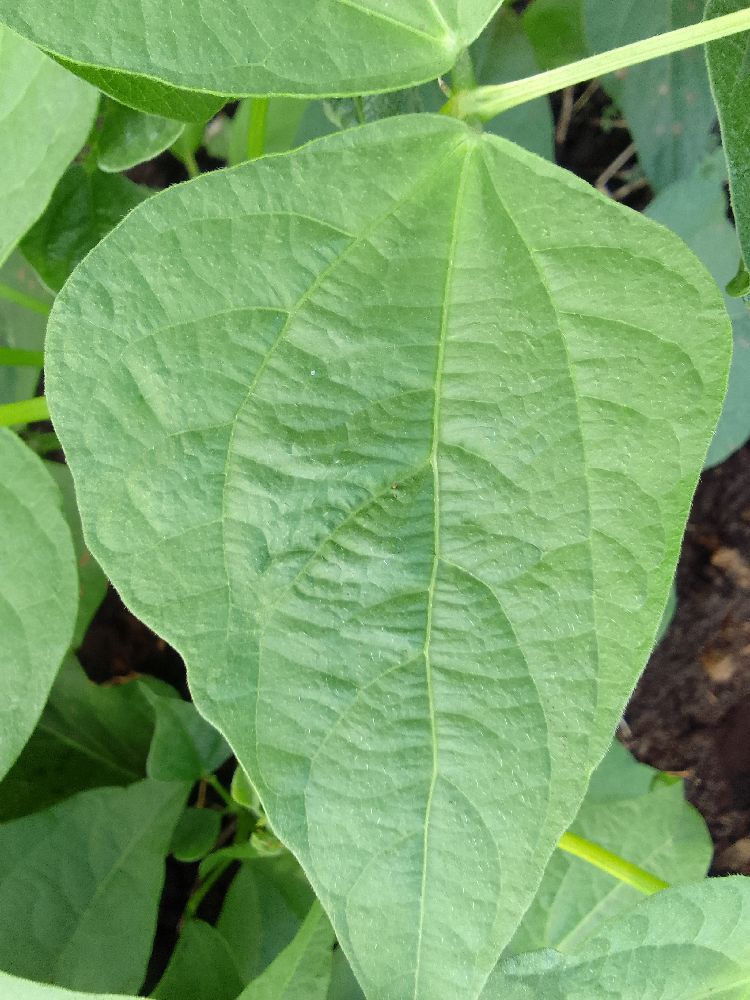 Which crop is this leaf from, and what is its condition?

common bean, healthy
